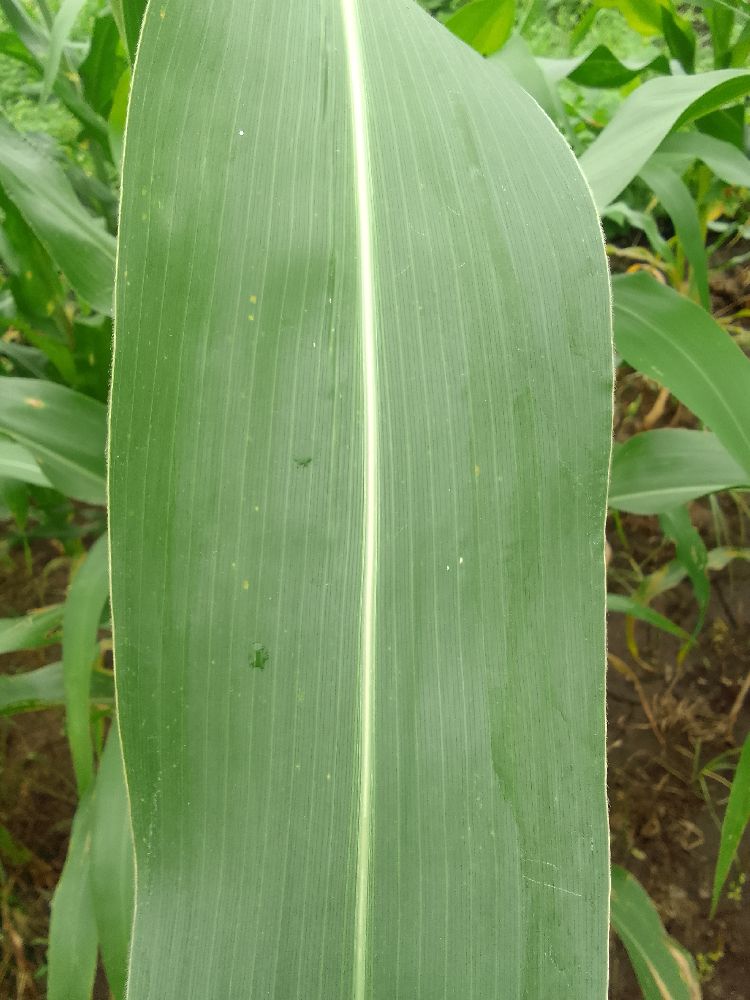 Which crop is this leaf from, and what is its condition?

maize, healthy
